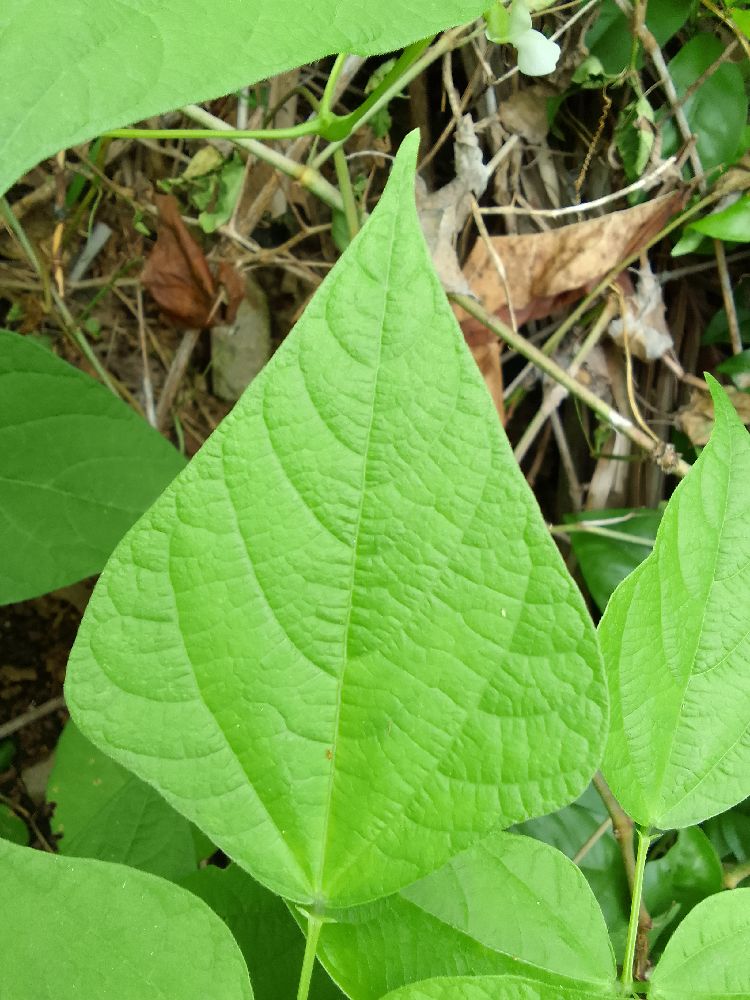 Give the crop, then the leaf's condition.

common bean, healthy
